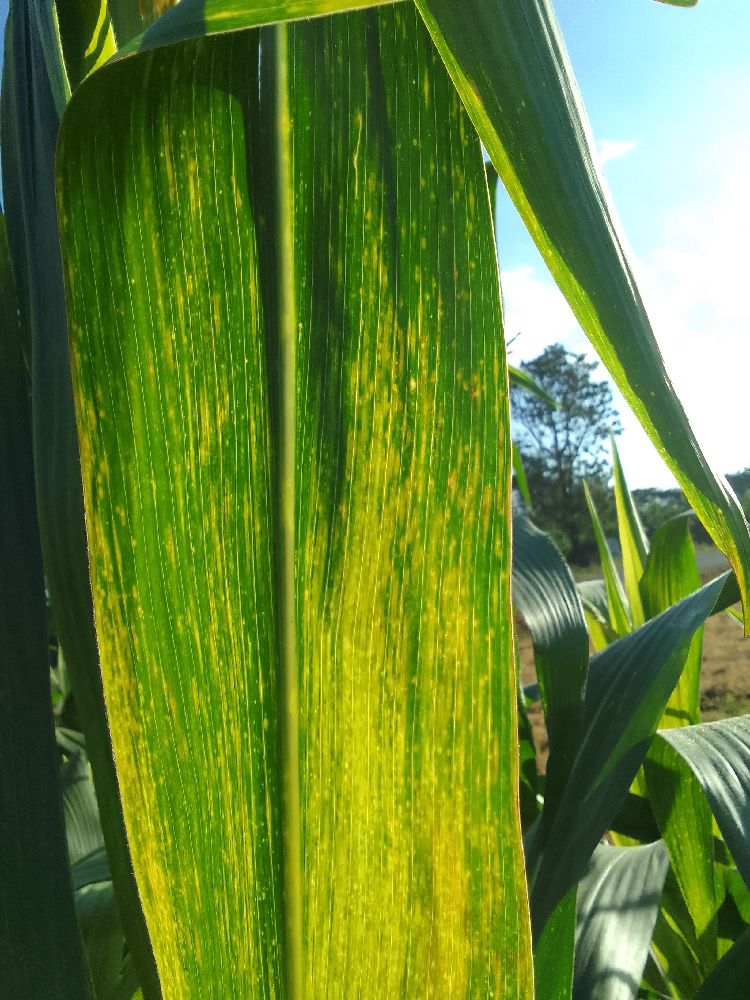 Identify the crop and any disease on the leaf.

maize, maize lethal necrosis
